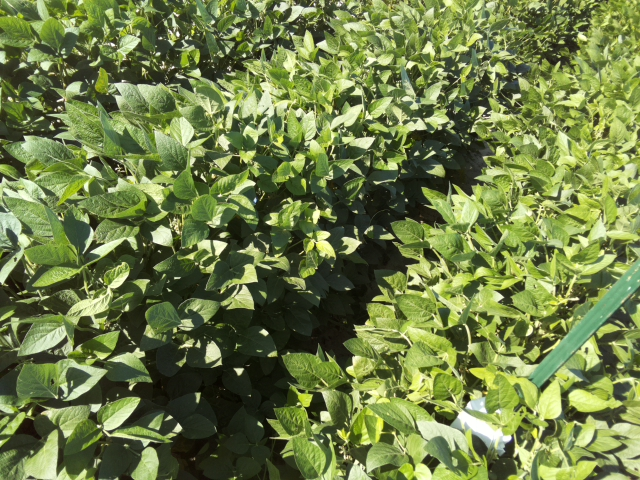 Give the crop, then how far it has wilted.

soybean, slight leaflet or petiole turgor loss in upper canopy
